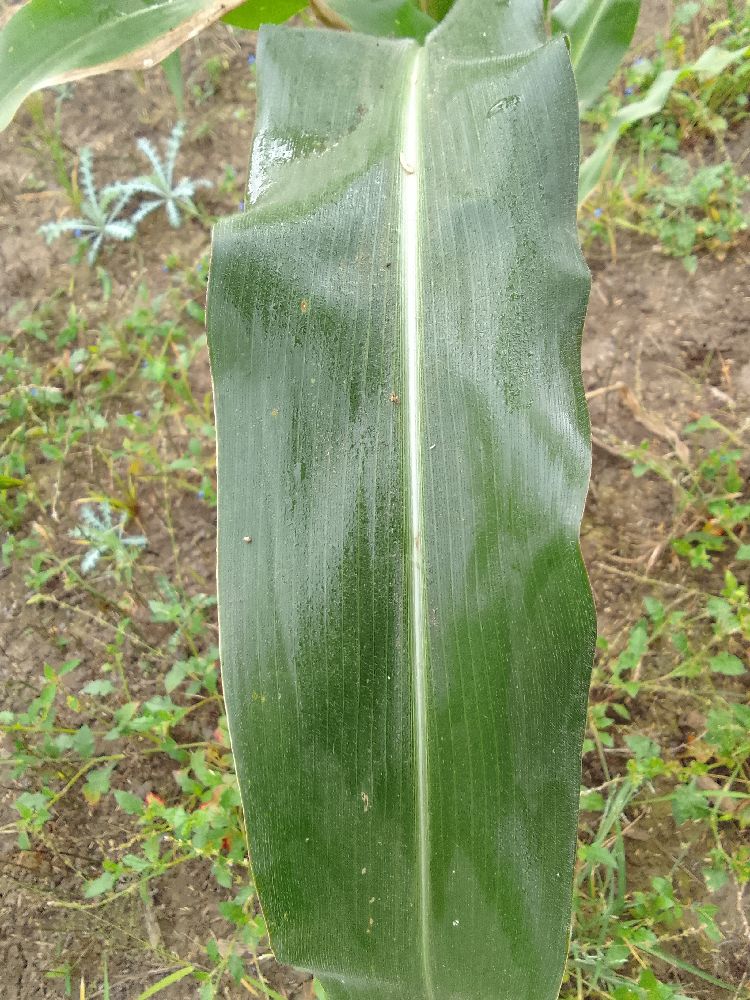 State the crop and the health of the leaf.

maize, healthy
